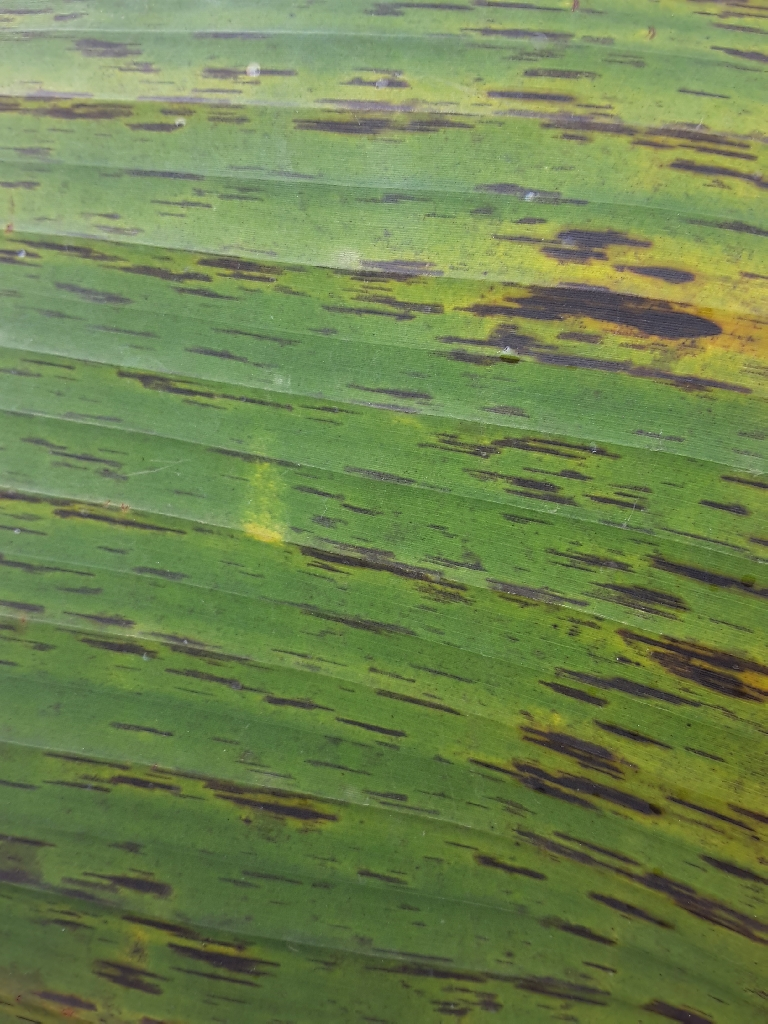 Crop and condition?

banana, black sigatoka
